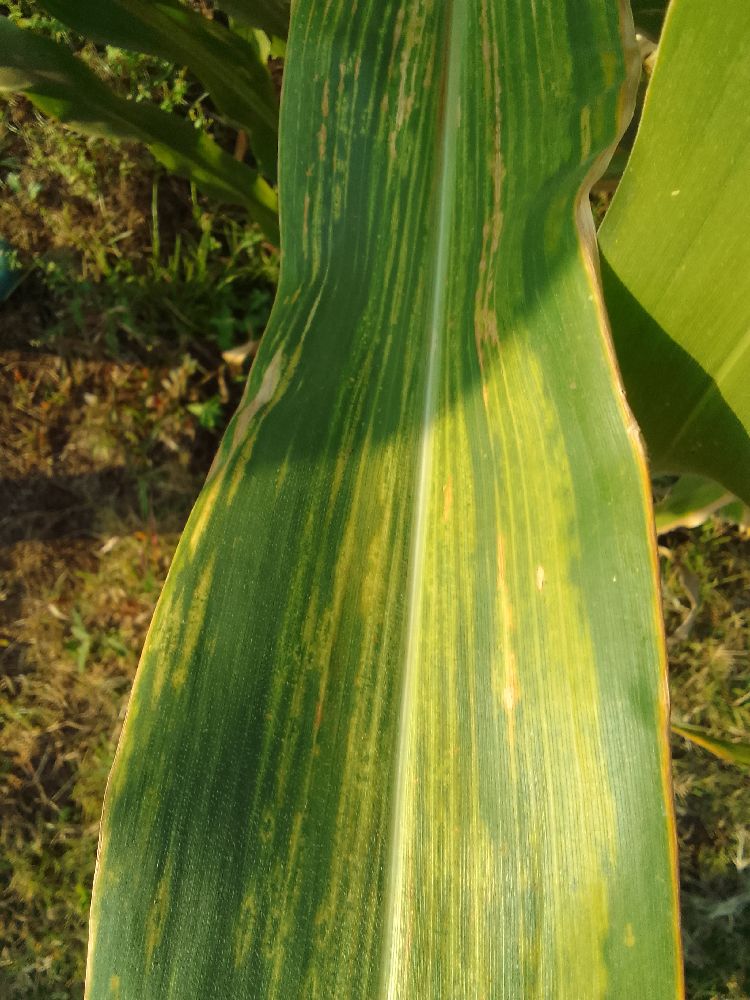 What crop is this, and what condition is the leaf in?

maize, maize lethal necrosis
